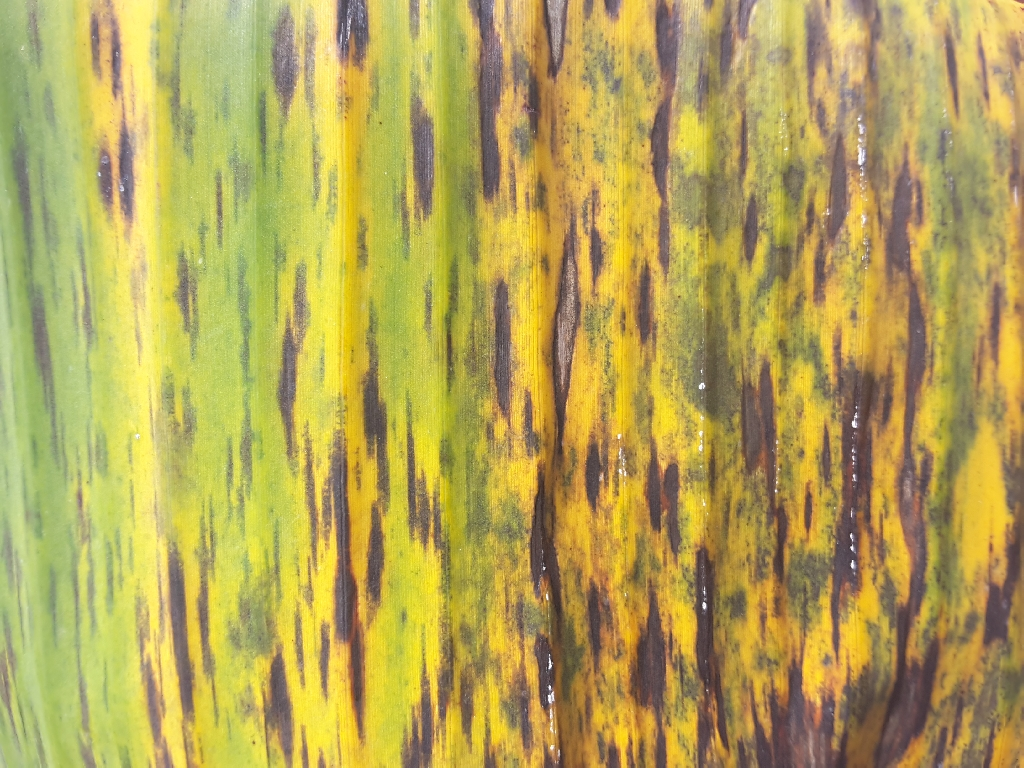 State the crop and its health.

banana, black sigatoka
